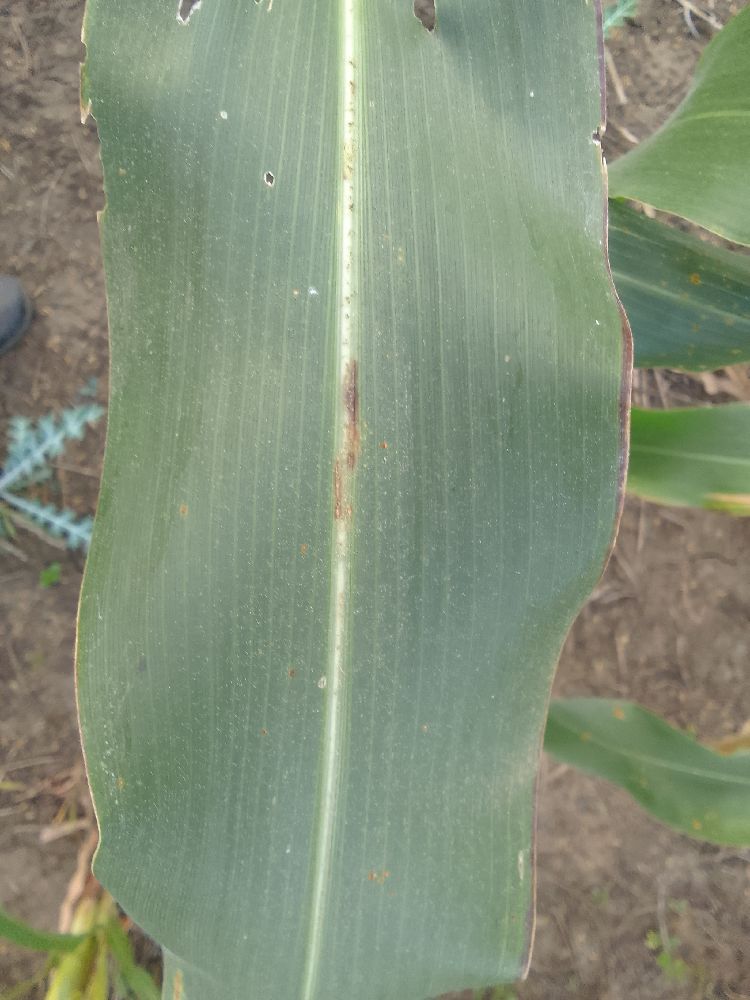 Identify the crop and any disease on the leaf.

maize, healthy
